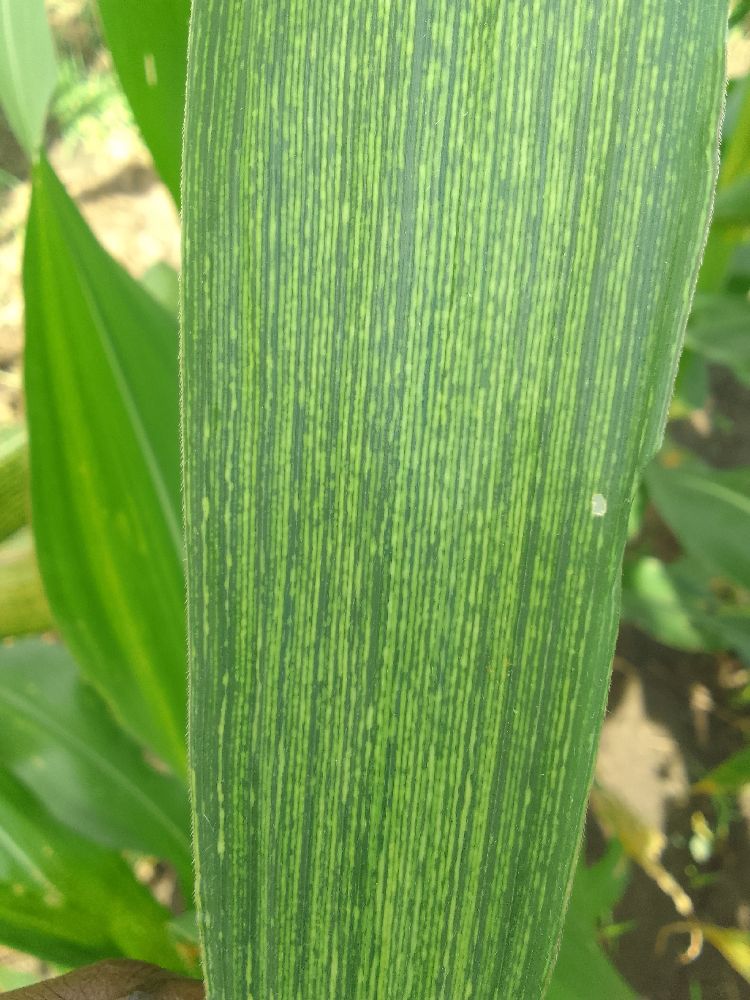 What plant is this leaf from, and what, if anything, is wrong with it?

maize, maize streak virus
